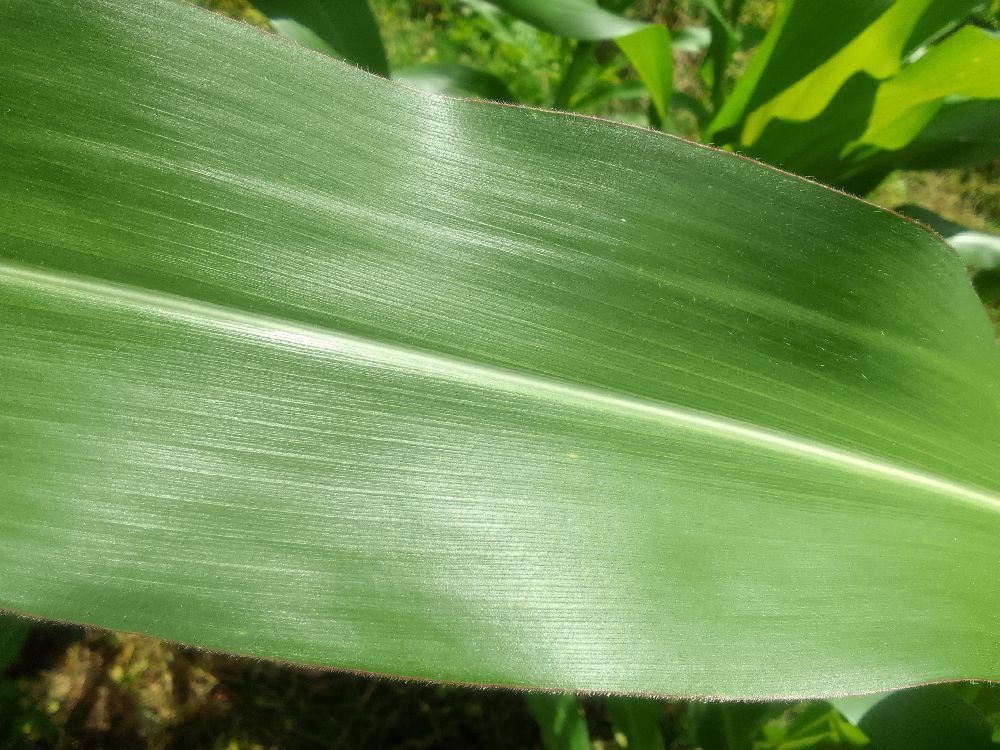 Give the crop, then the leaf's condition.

maize, healthy
